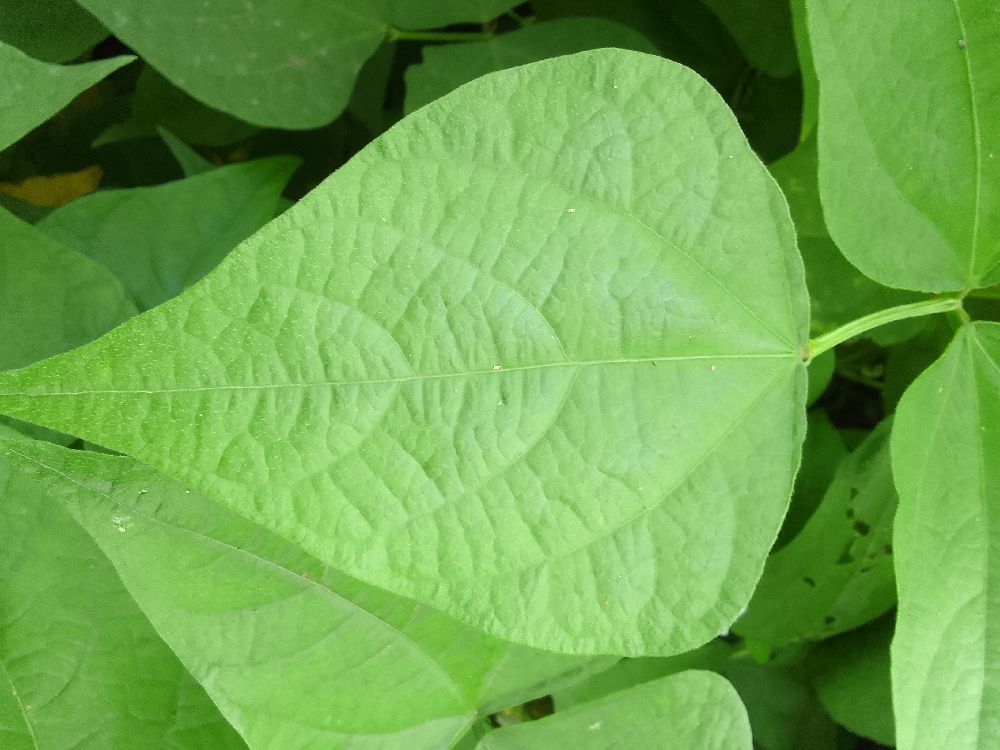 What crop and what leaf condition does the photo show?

common bean, healthy
